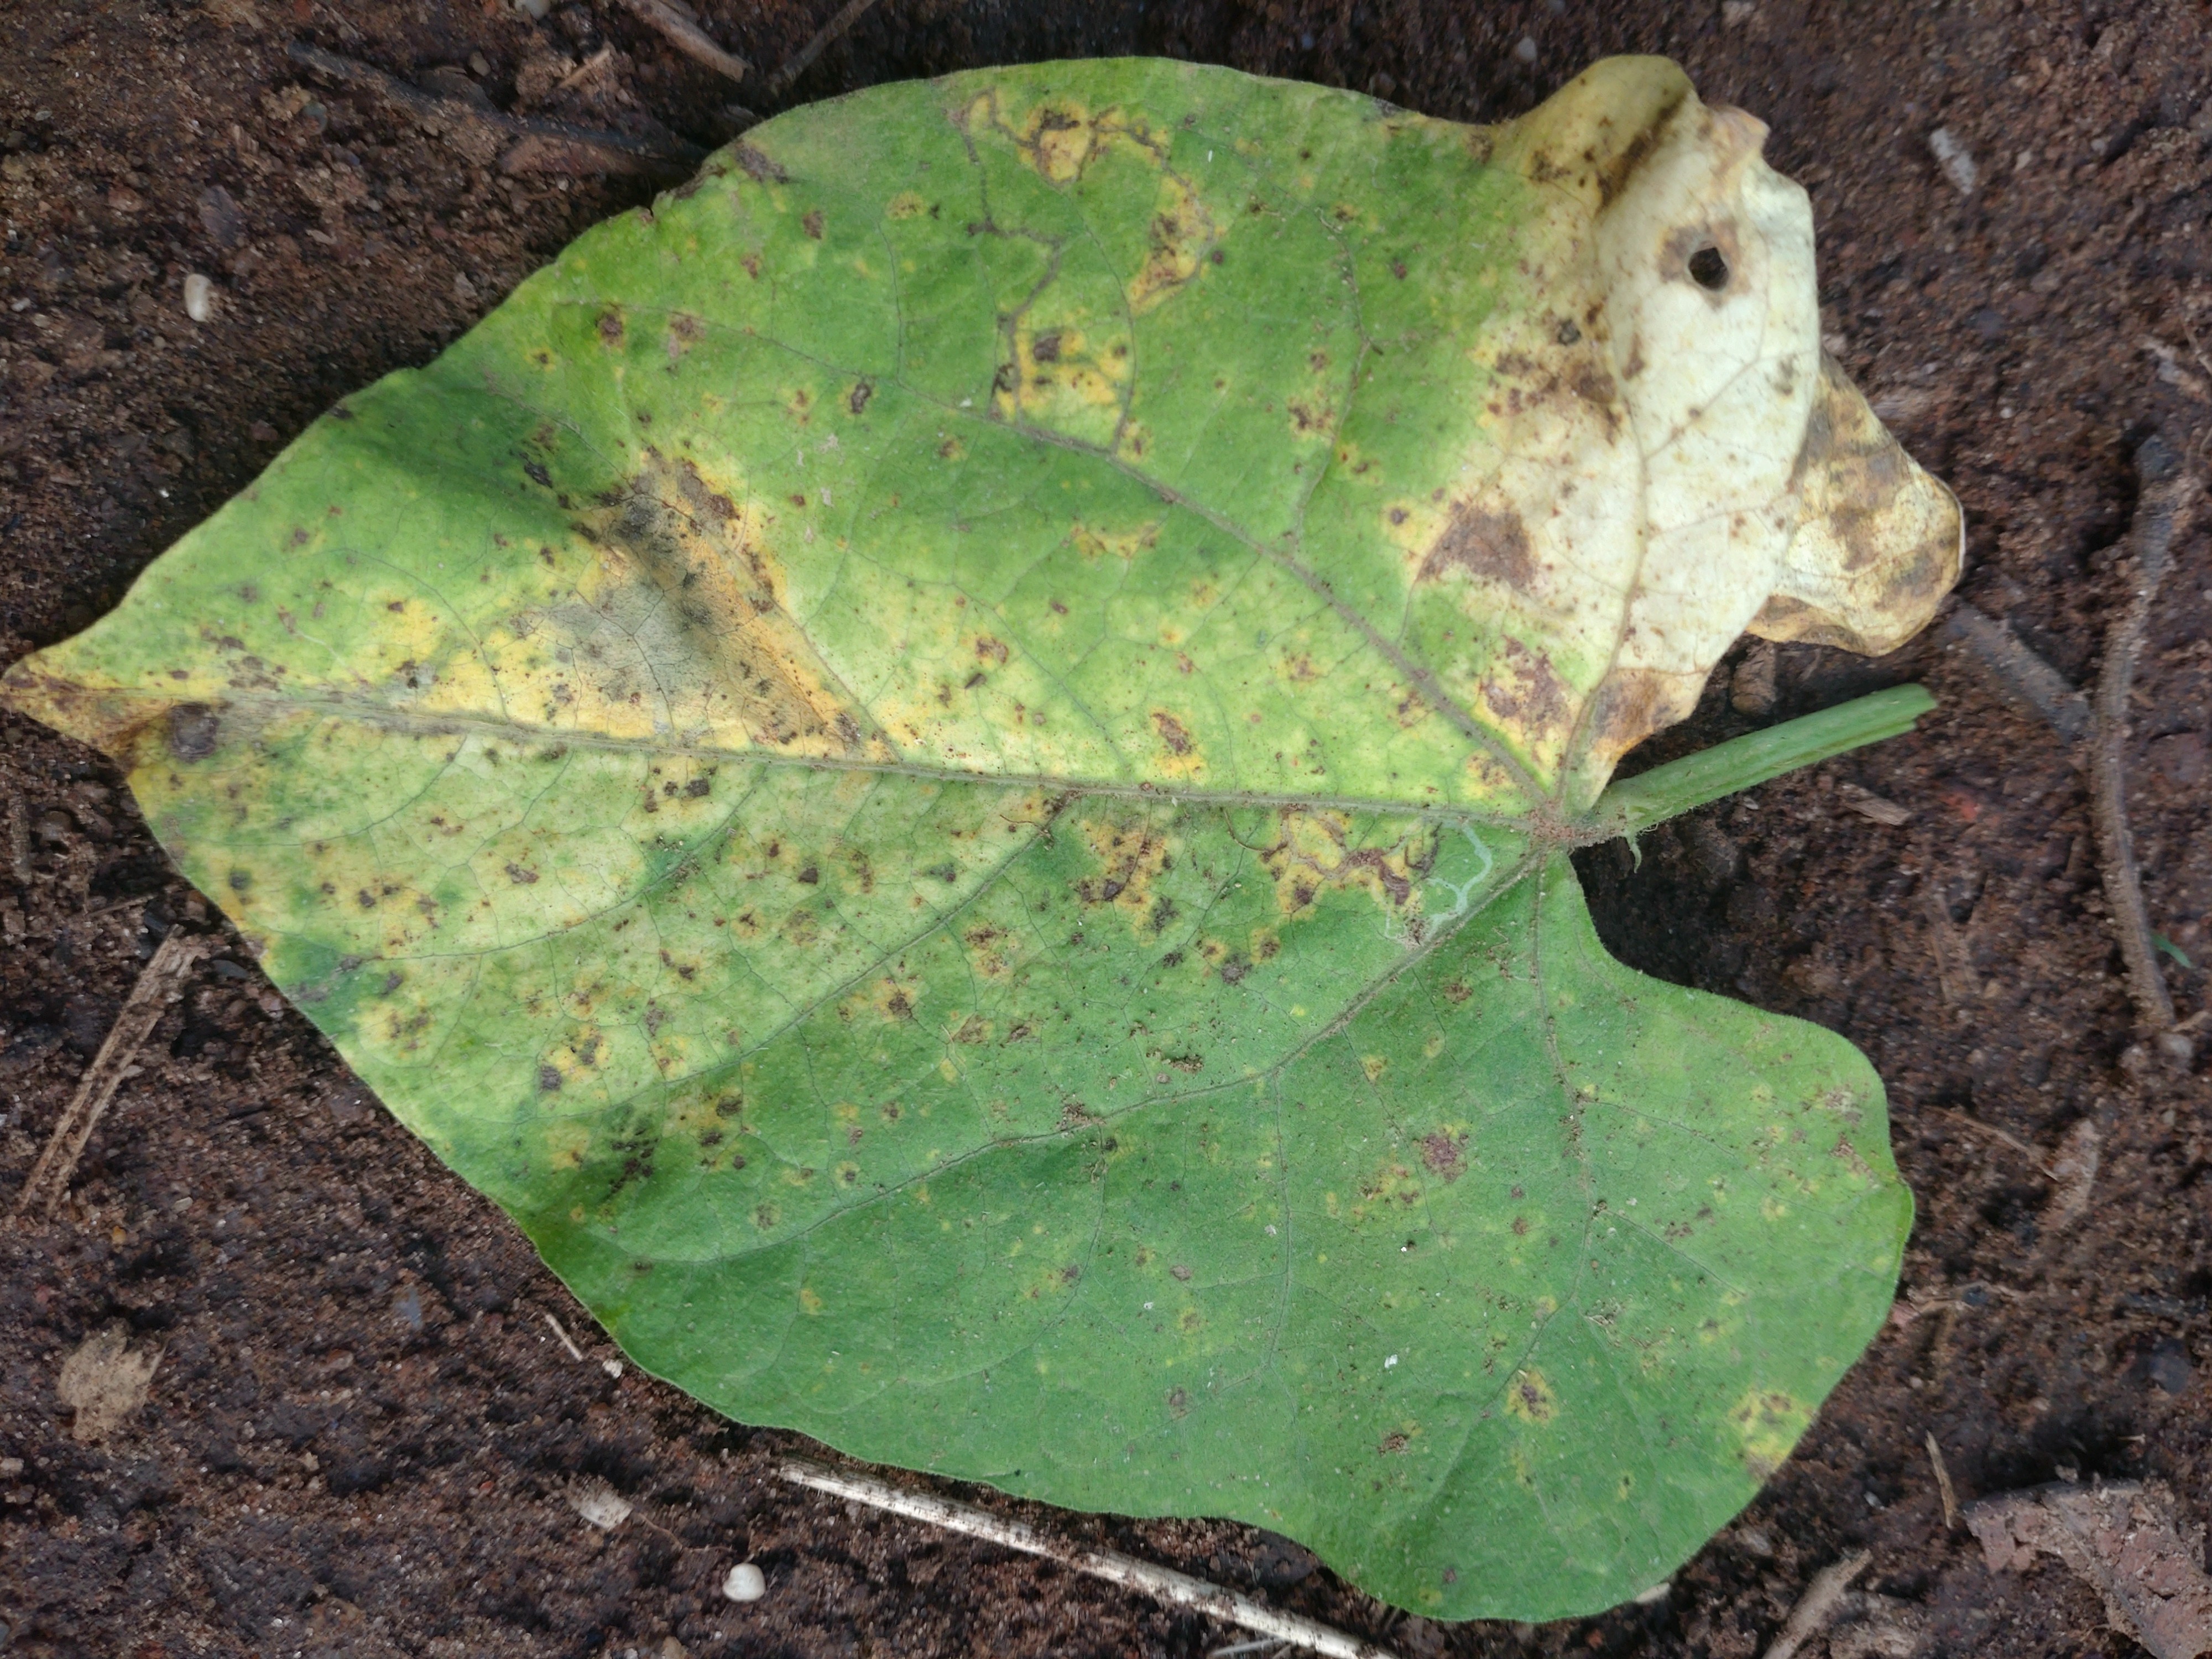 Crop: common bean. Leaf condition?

rust
